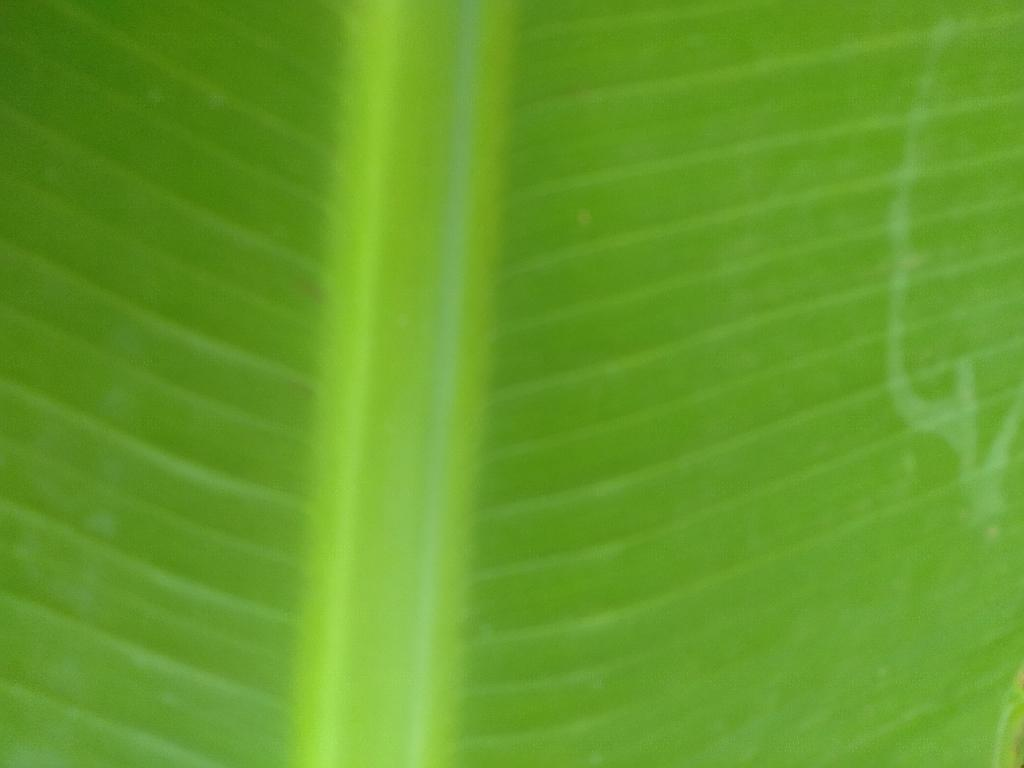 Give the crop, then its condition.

banana, healthy
